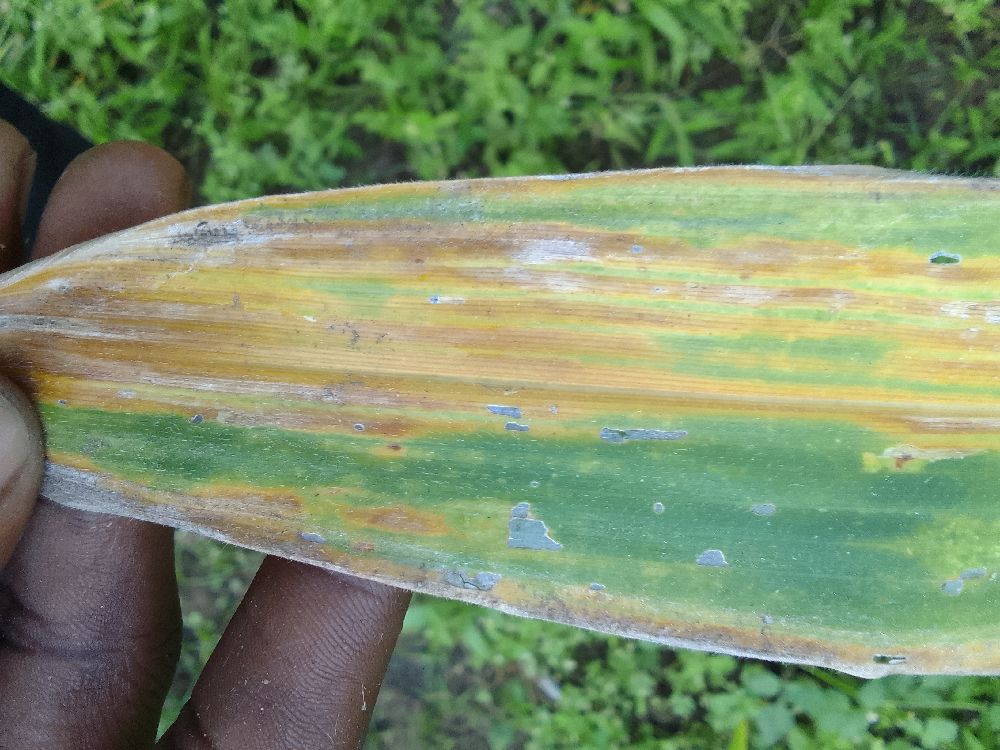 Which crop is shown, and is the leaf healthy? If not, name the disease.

maize, maize lethal necrosis
